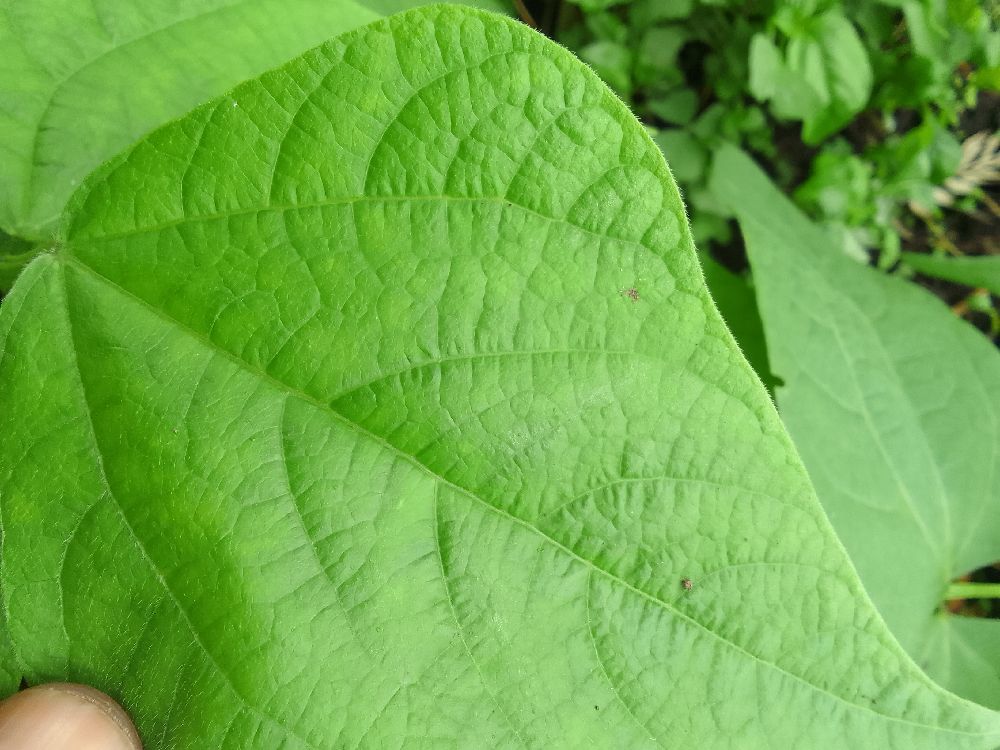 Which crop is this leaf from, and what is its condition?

common bean, healthy
